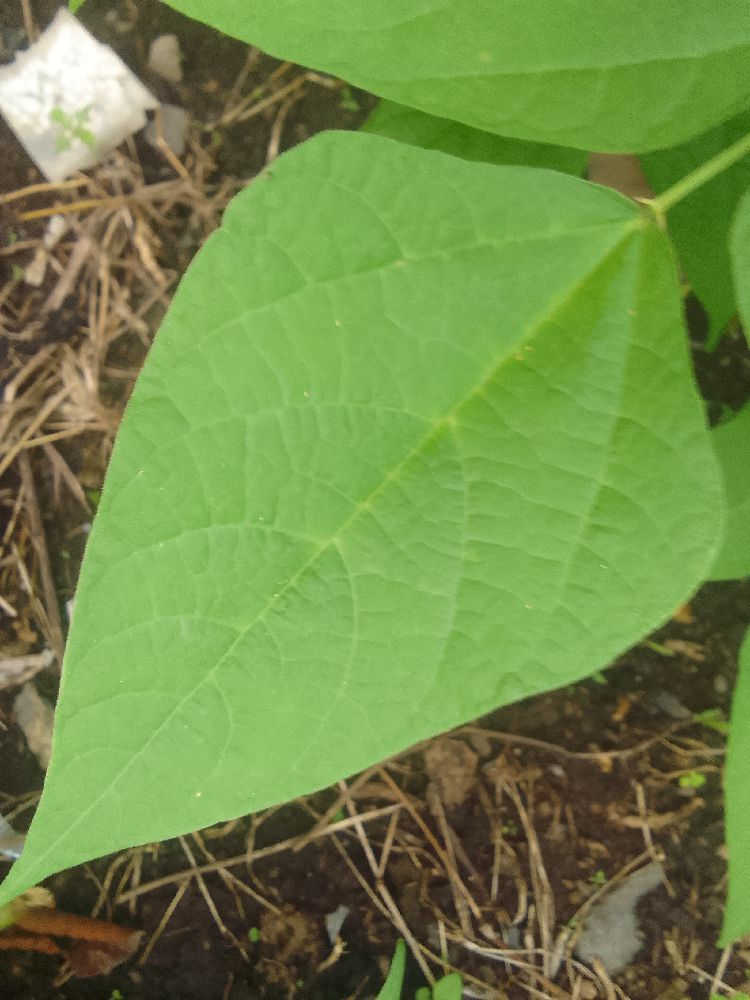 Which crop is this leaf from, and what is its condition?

common bean, healthy
